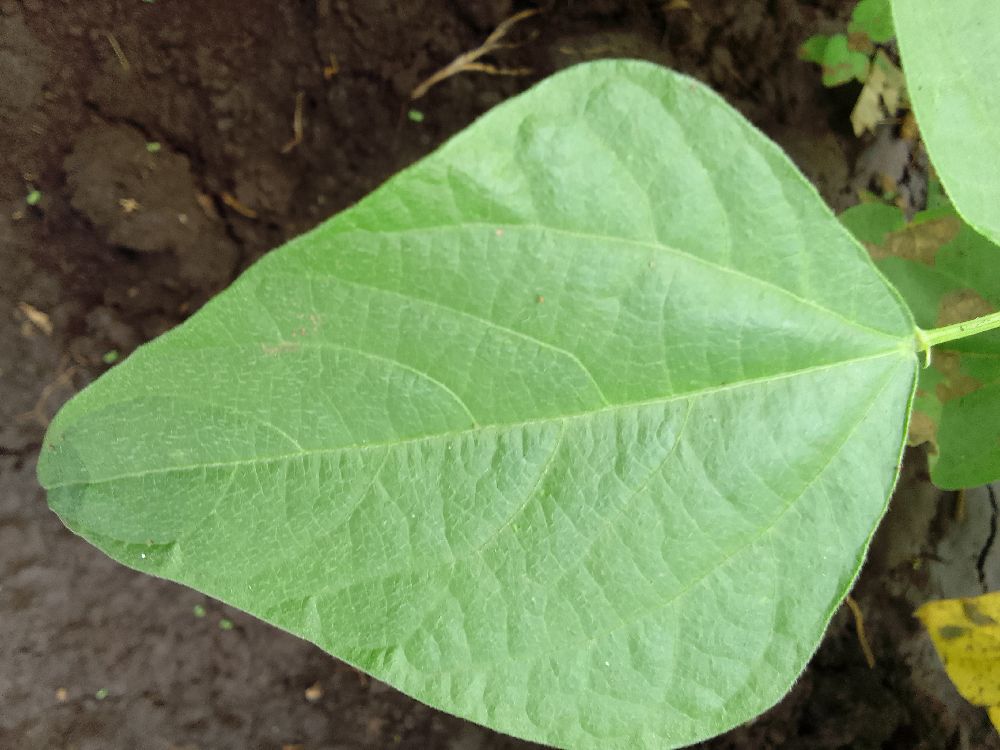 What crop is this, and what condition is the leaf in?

common bean, healthy
